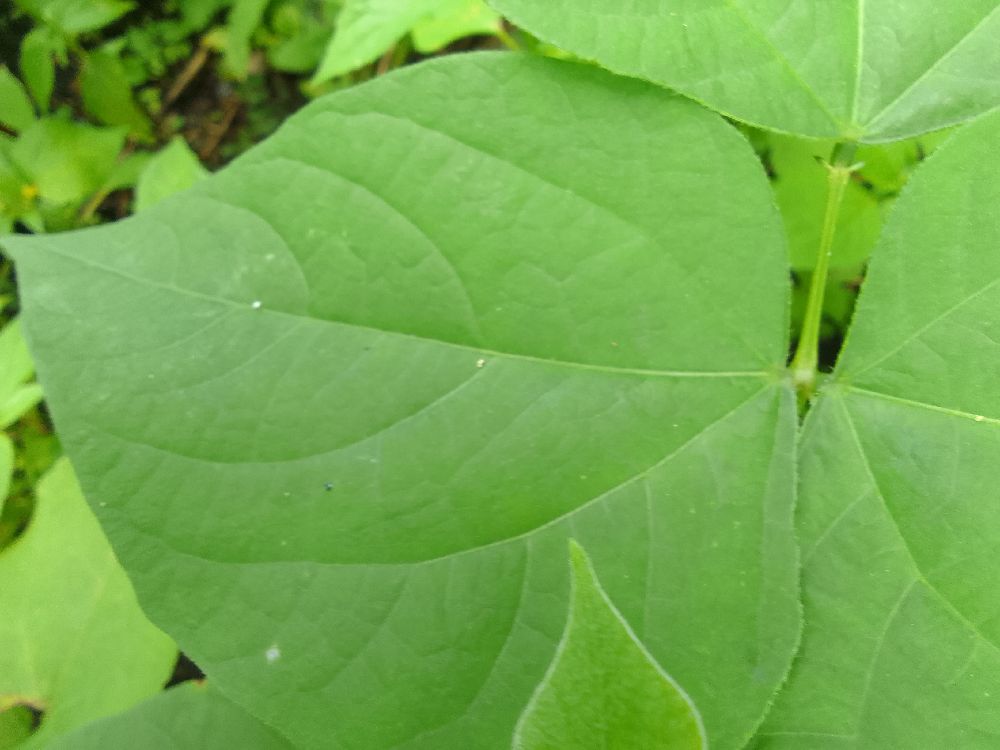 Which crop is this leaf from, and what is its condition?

common bean, healthy
